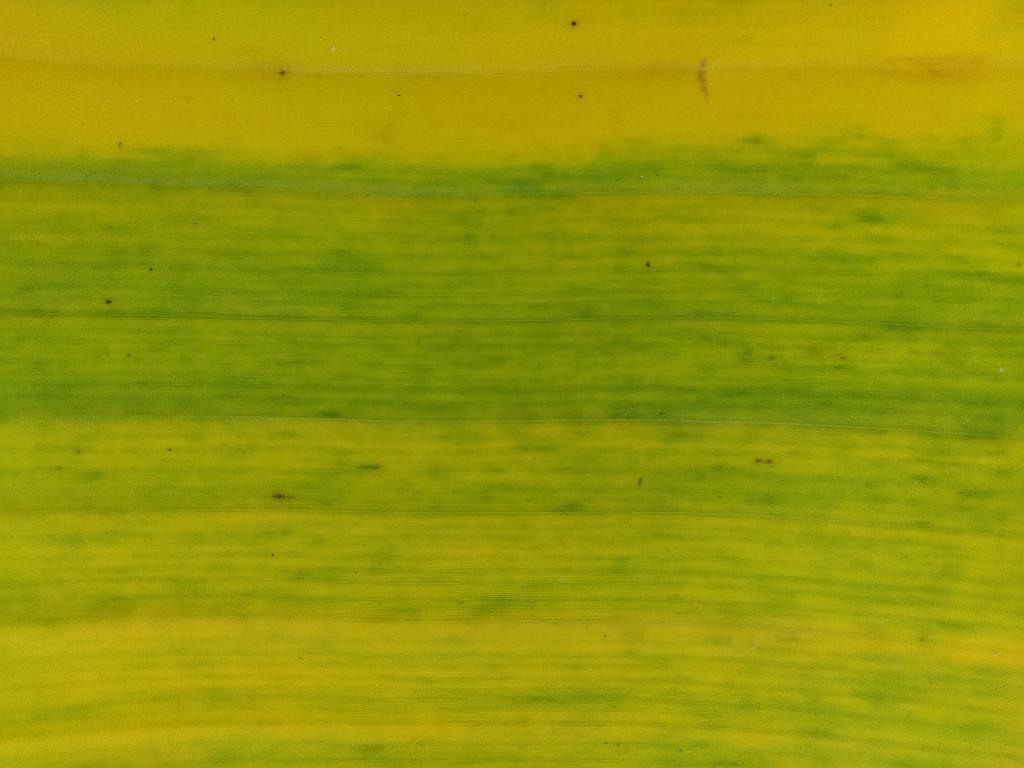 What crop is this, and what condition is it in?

banana, fusarium wilt race 1
